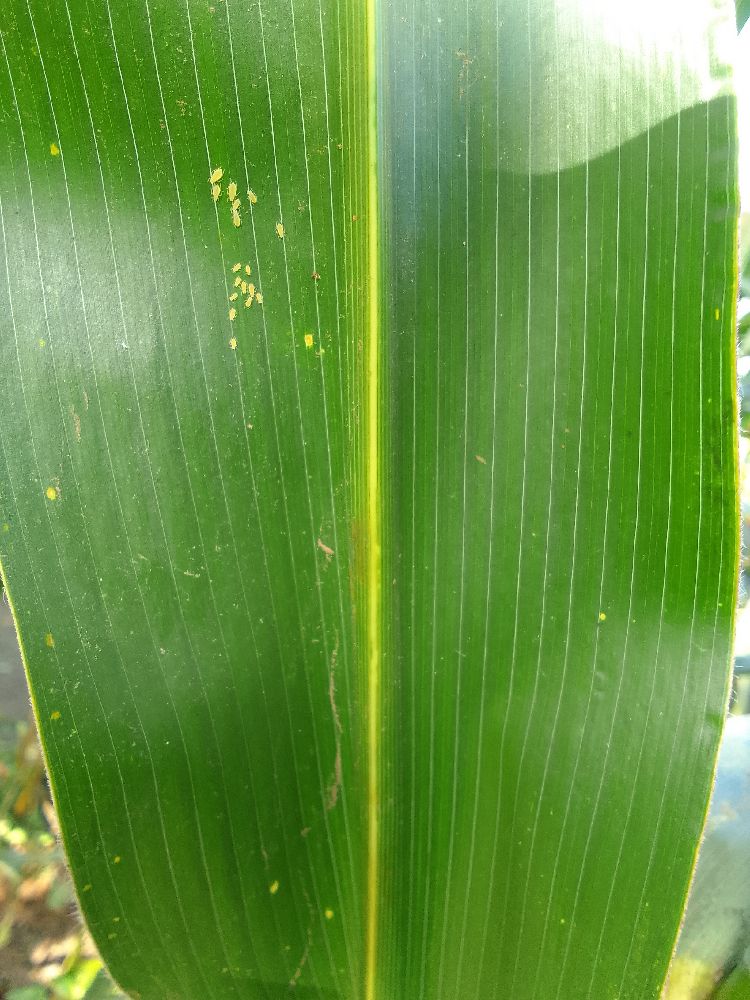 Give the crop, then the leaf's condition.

maize, healthy
